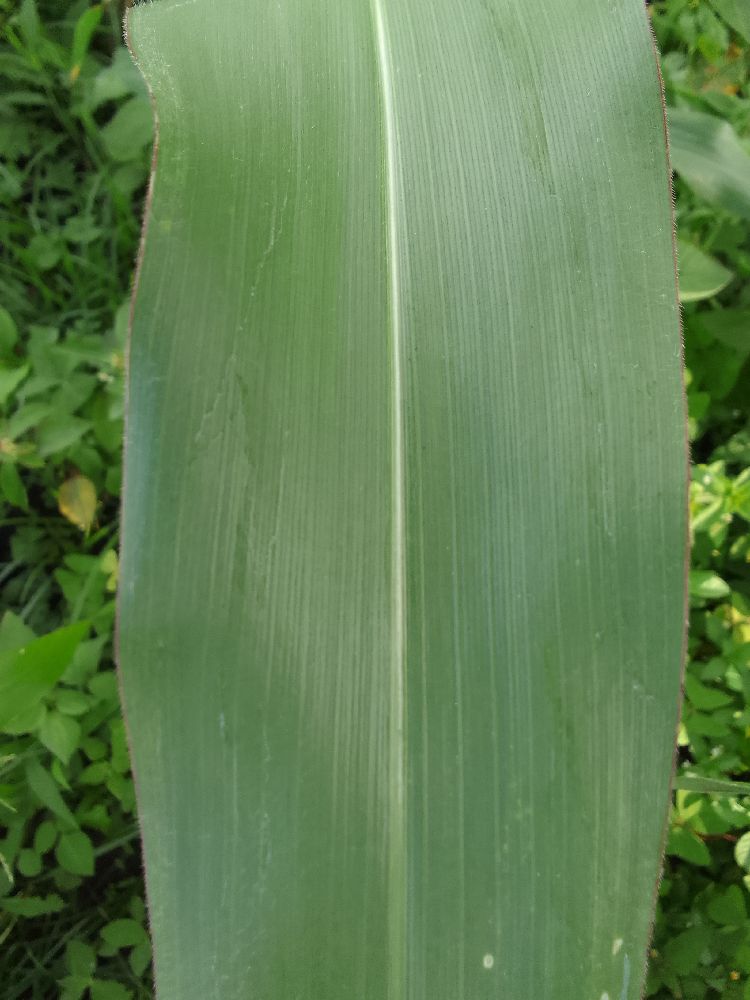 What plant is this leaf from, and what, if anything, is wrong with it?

maize, healthy
